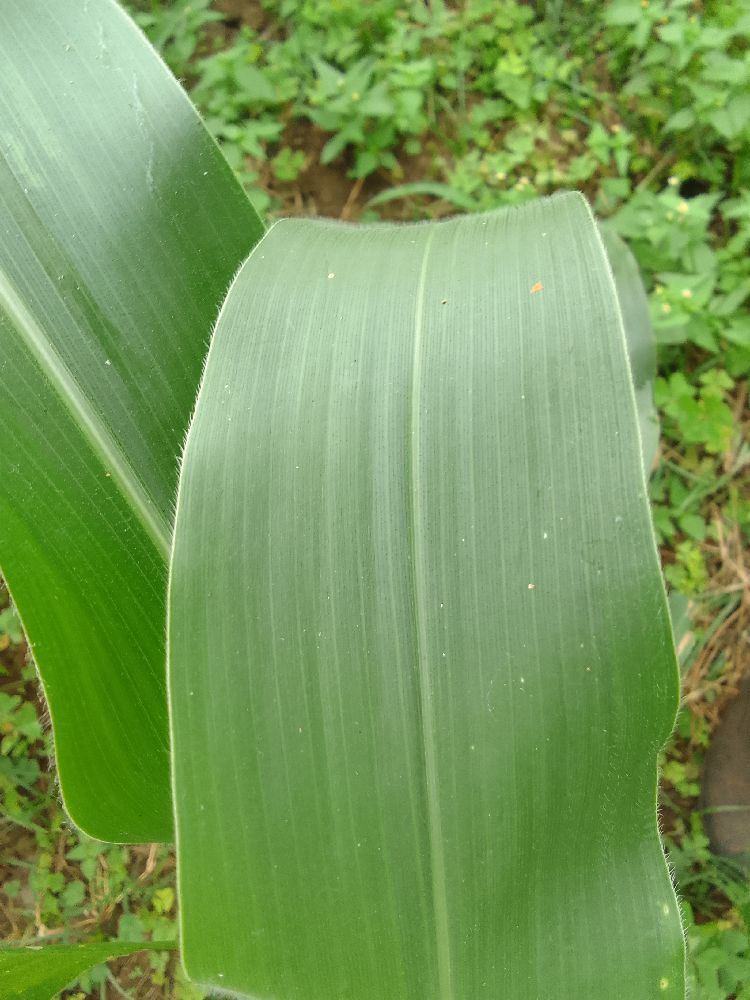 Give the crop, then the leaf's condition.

maize, healthy
